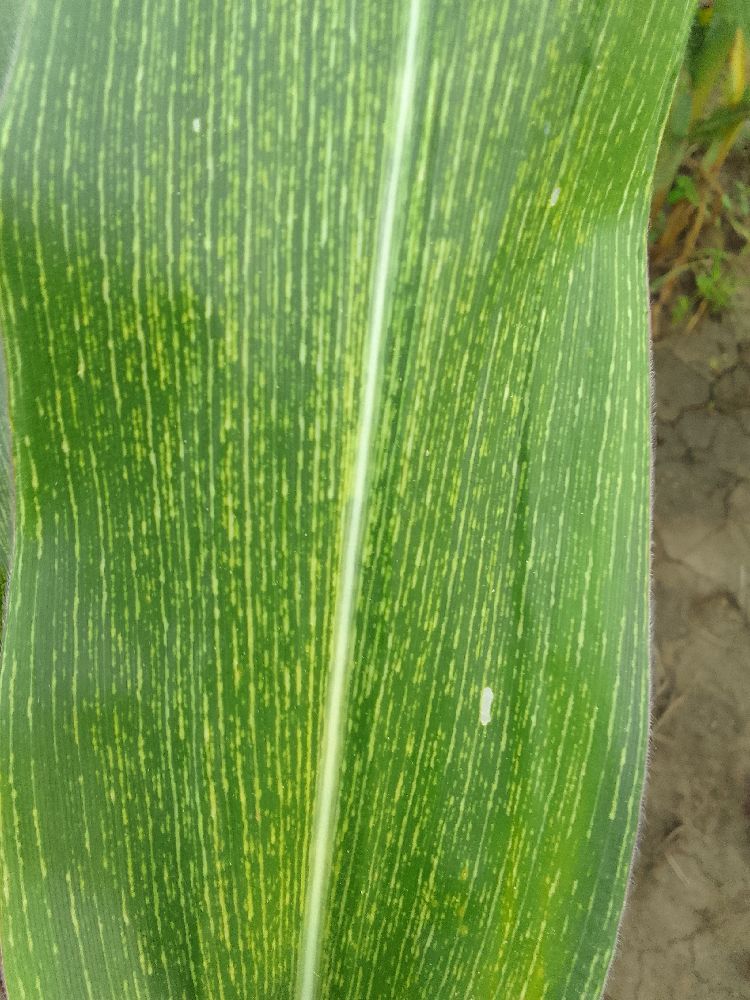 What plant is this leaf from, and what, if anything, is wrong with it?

maize, maize streak virus
